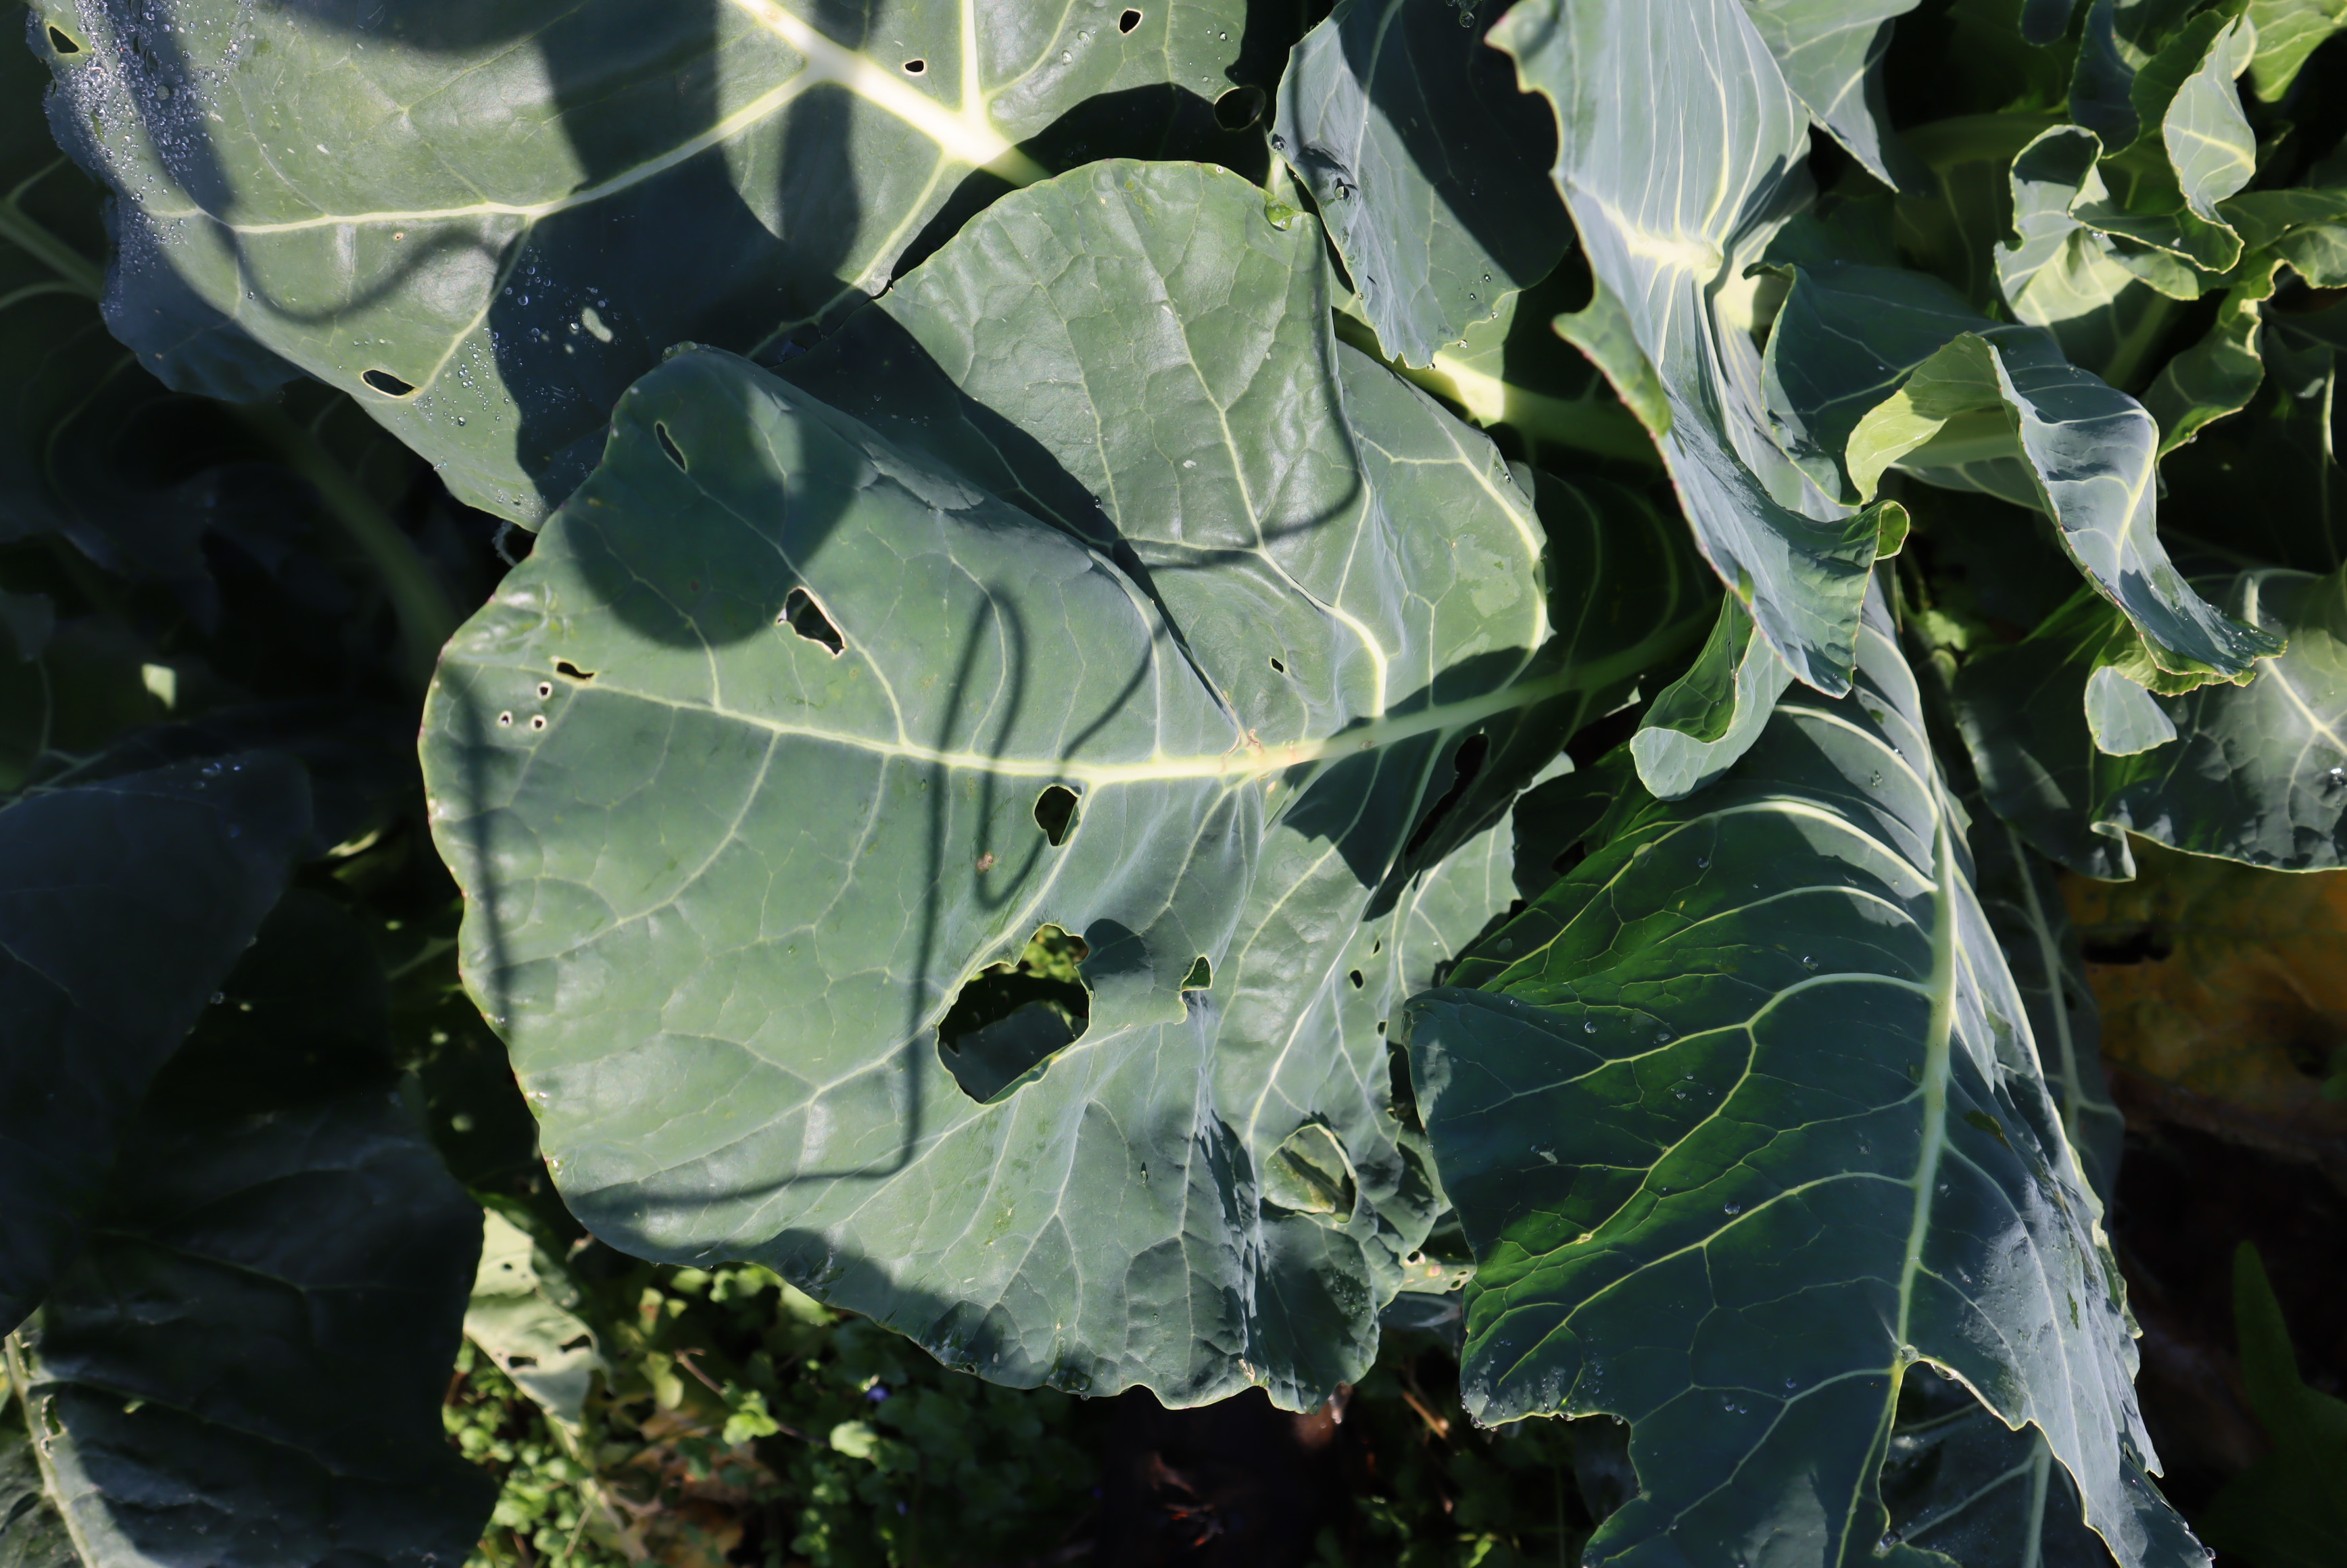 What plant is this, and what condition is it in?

chard, phytophagous
